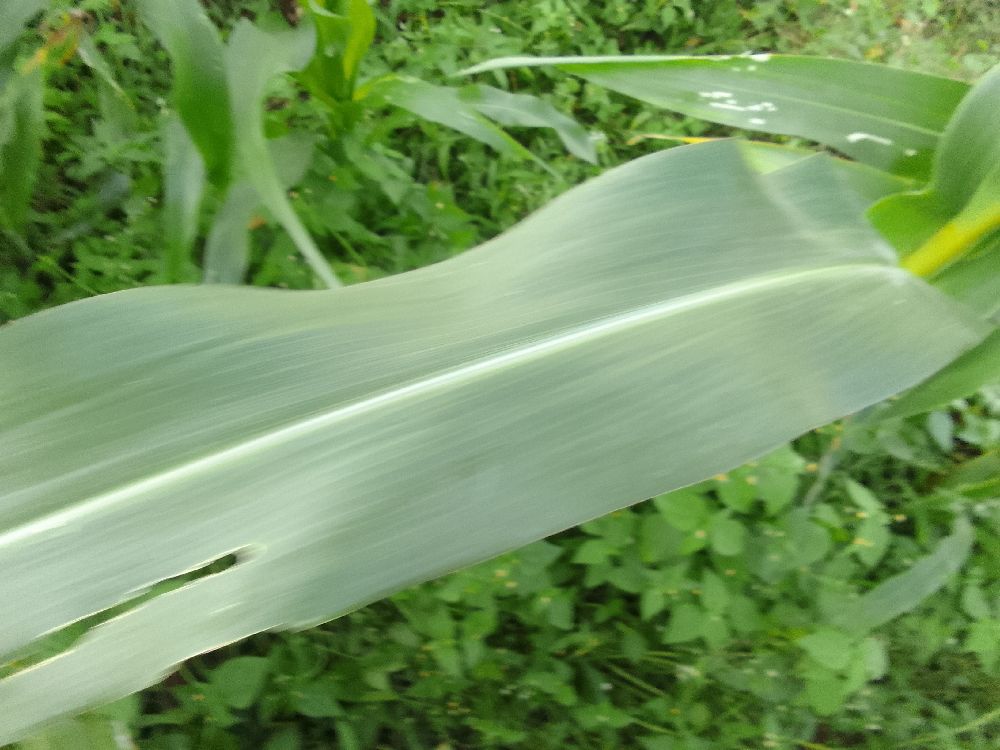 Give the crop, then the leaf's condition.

maize, healthy
